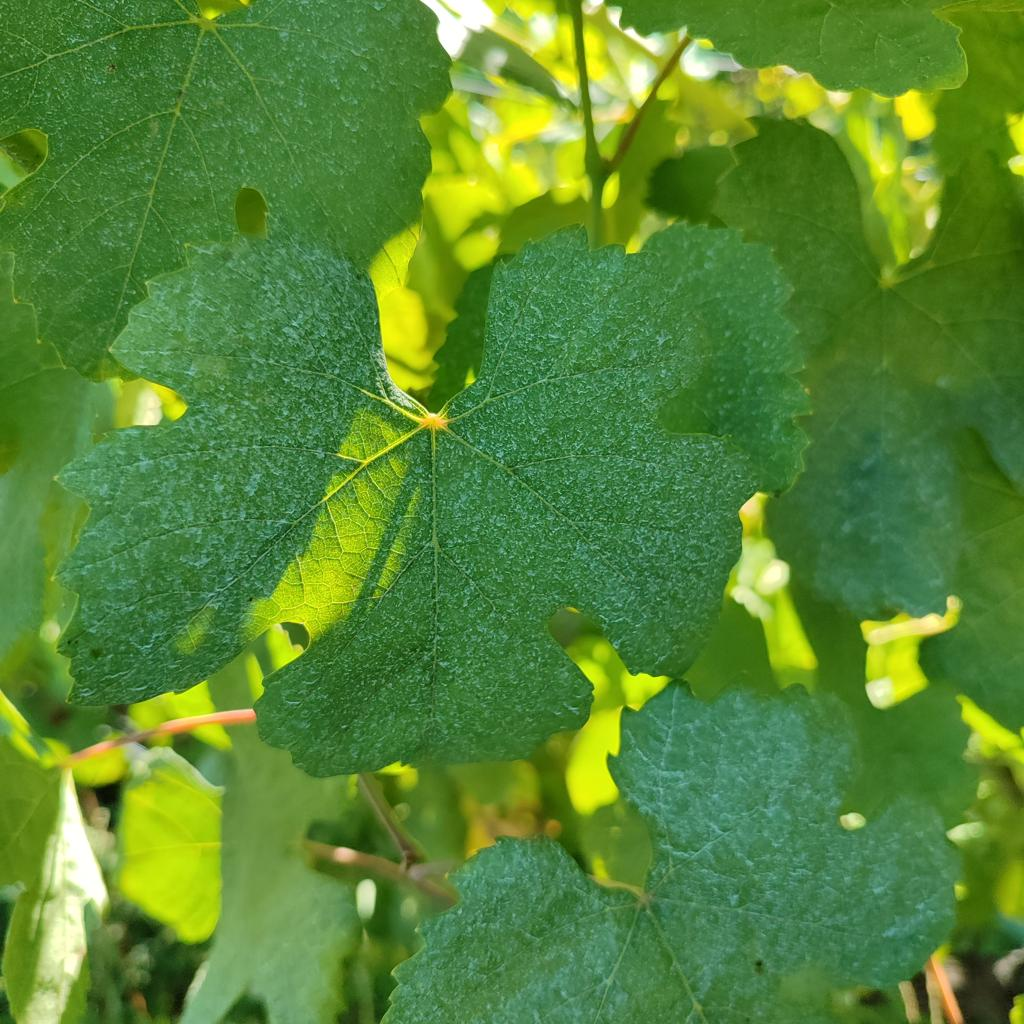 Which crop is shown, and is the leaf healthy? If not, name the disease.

grapevine, healthy
